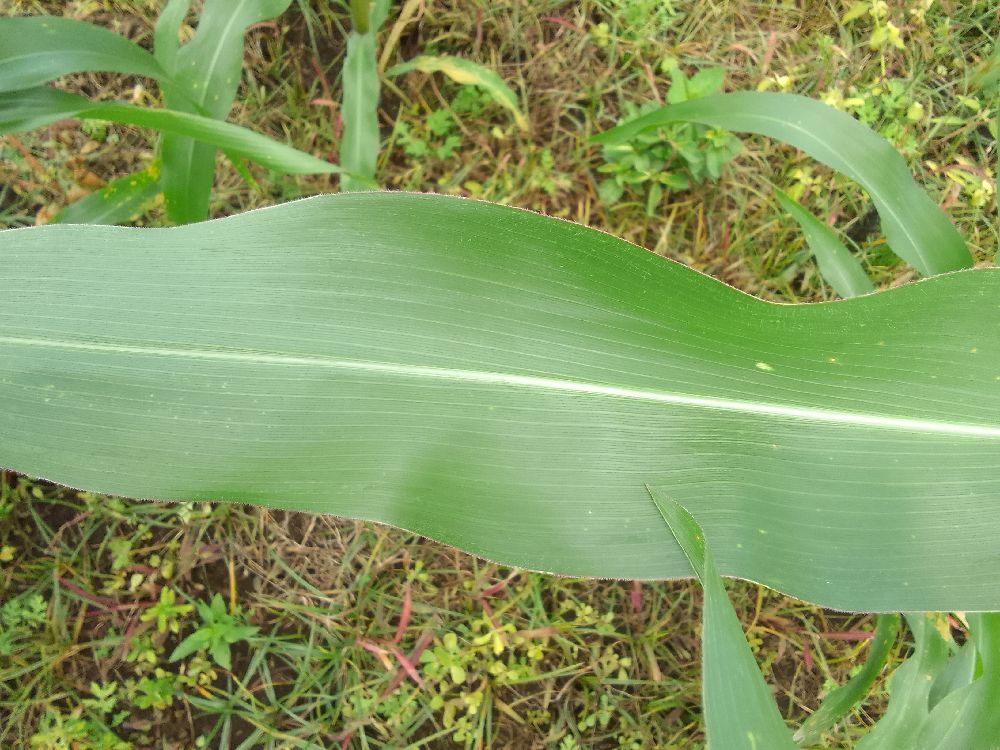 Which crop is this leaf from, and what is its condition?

maize, healthy
